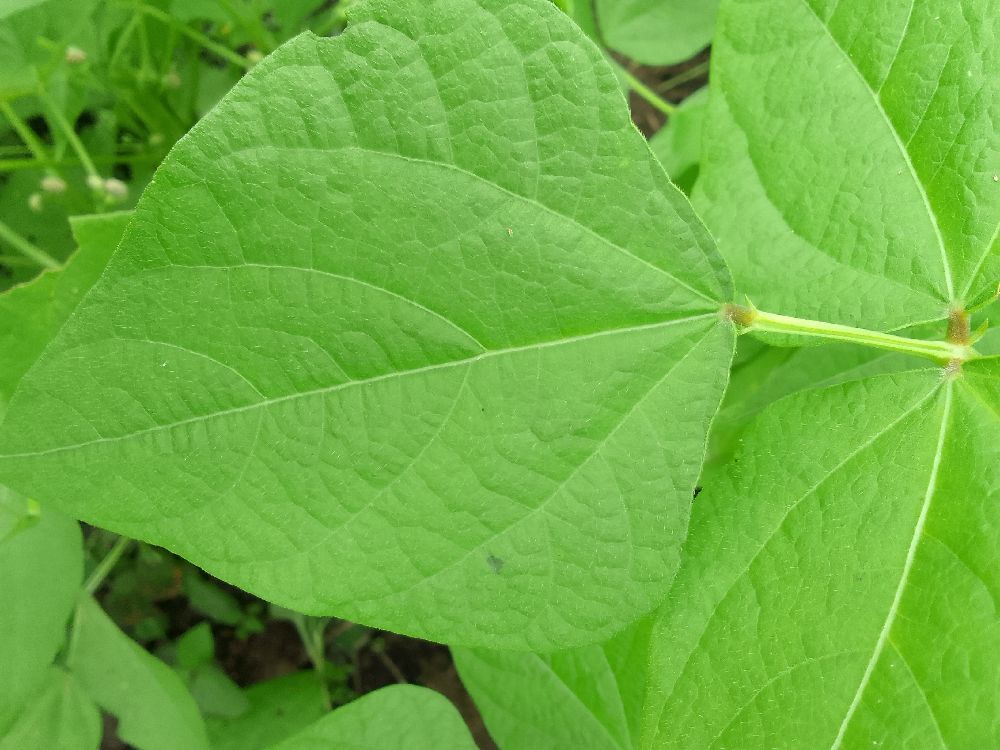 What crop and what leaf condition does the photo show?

common bean, healthy
